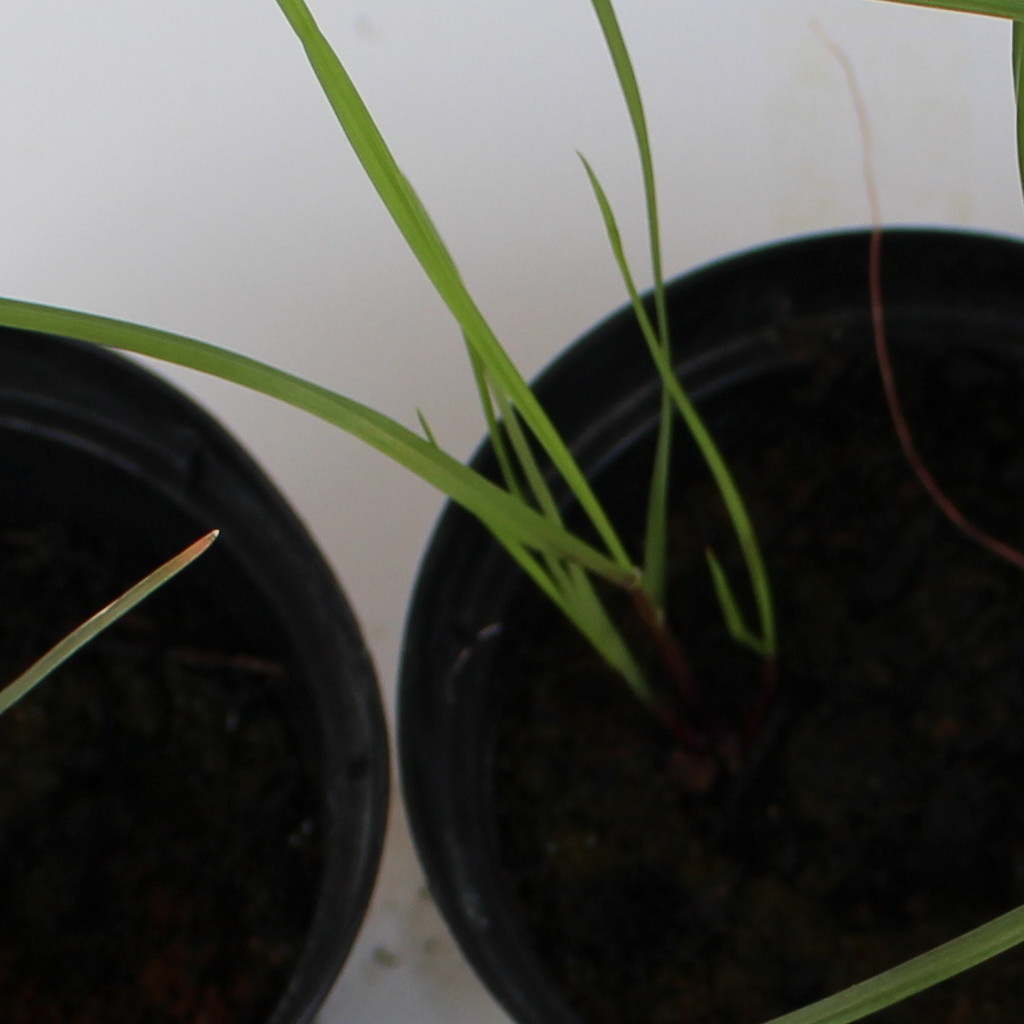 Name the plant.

Lolium multiflorum
